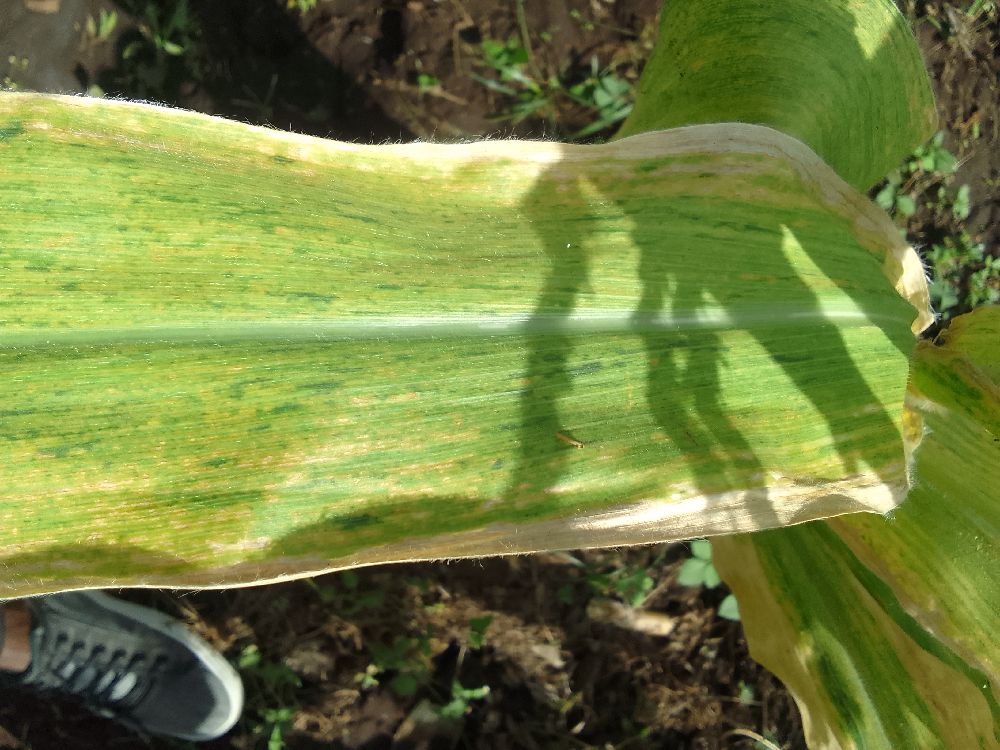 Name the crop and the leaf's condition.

maize, maize lethal necrosis
